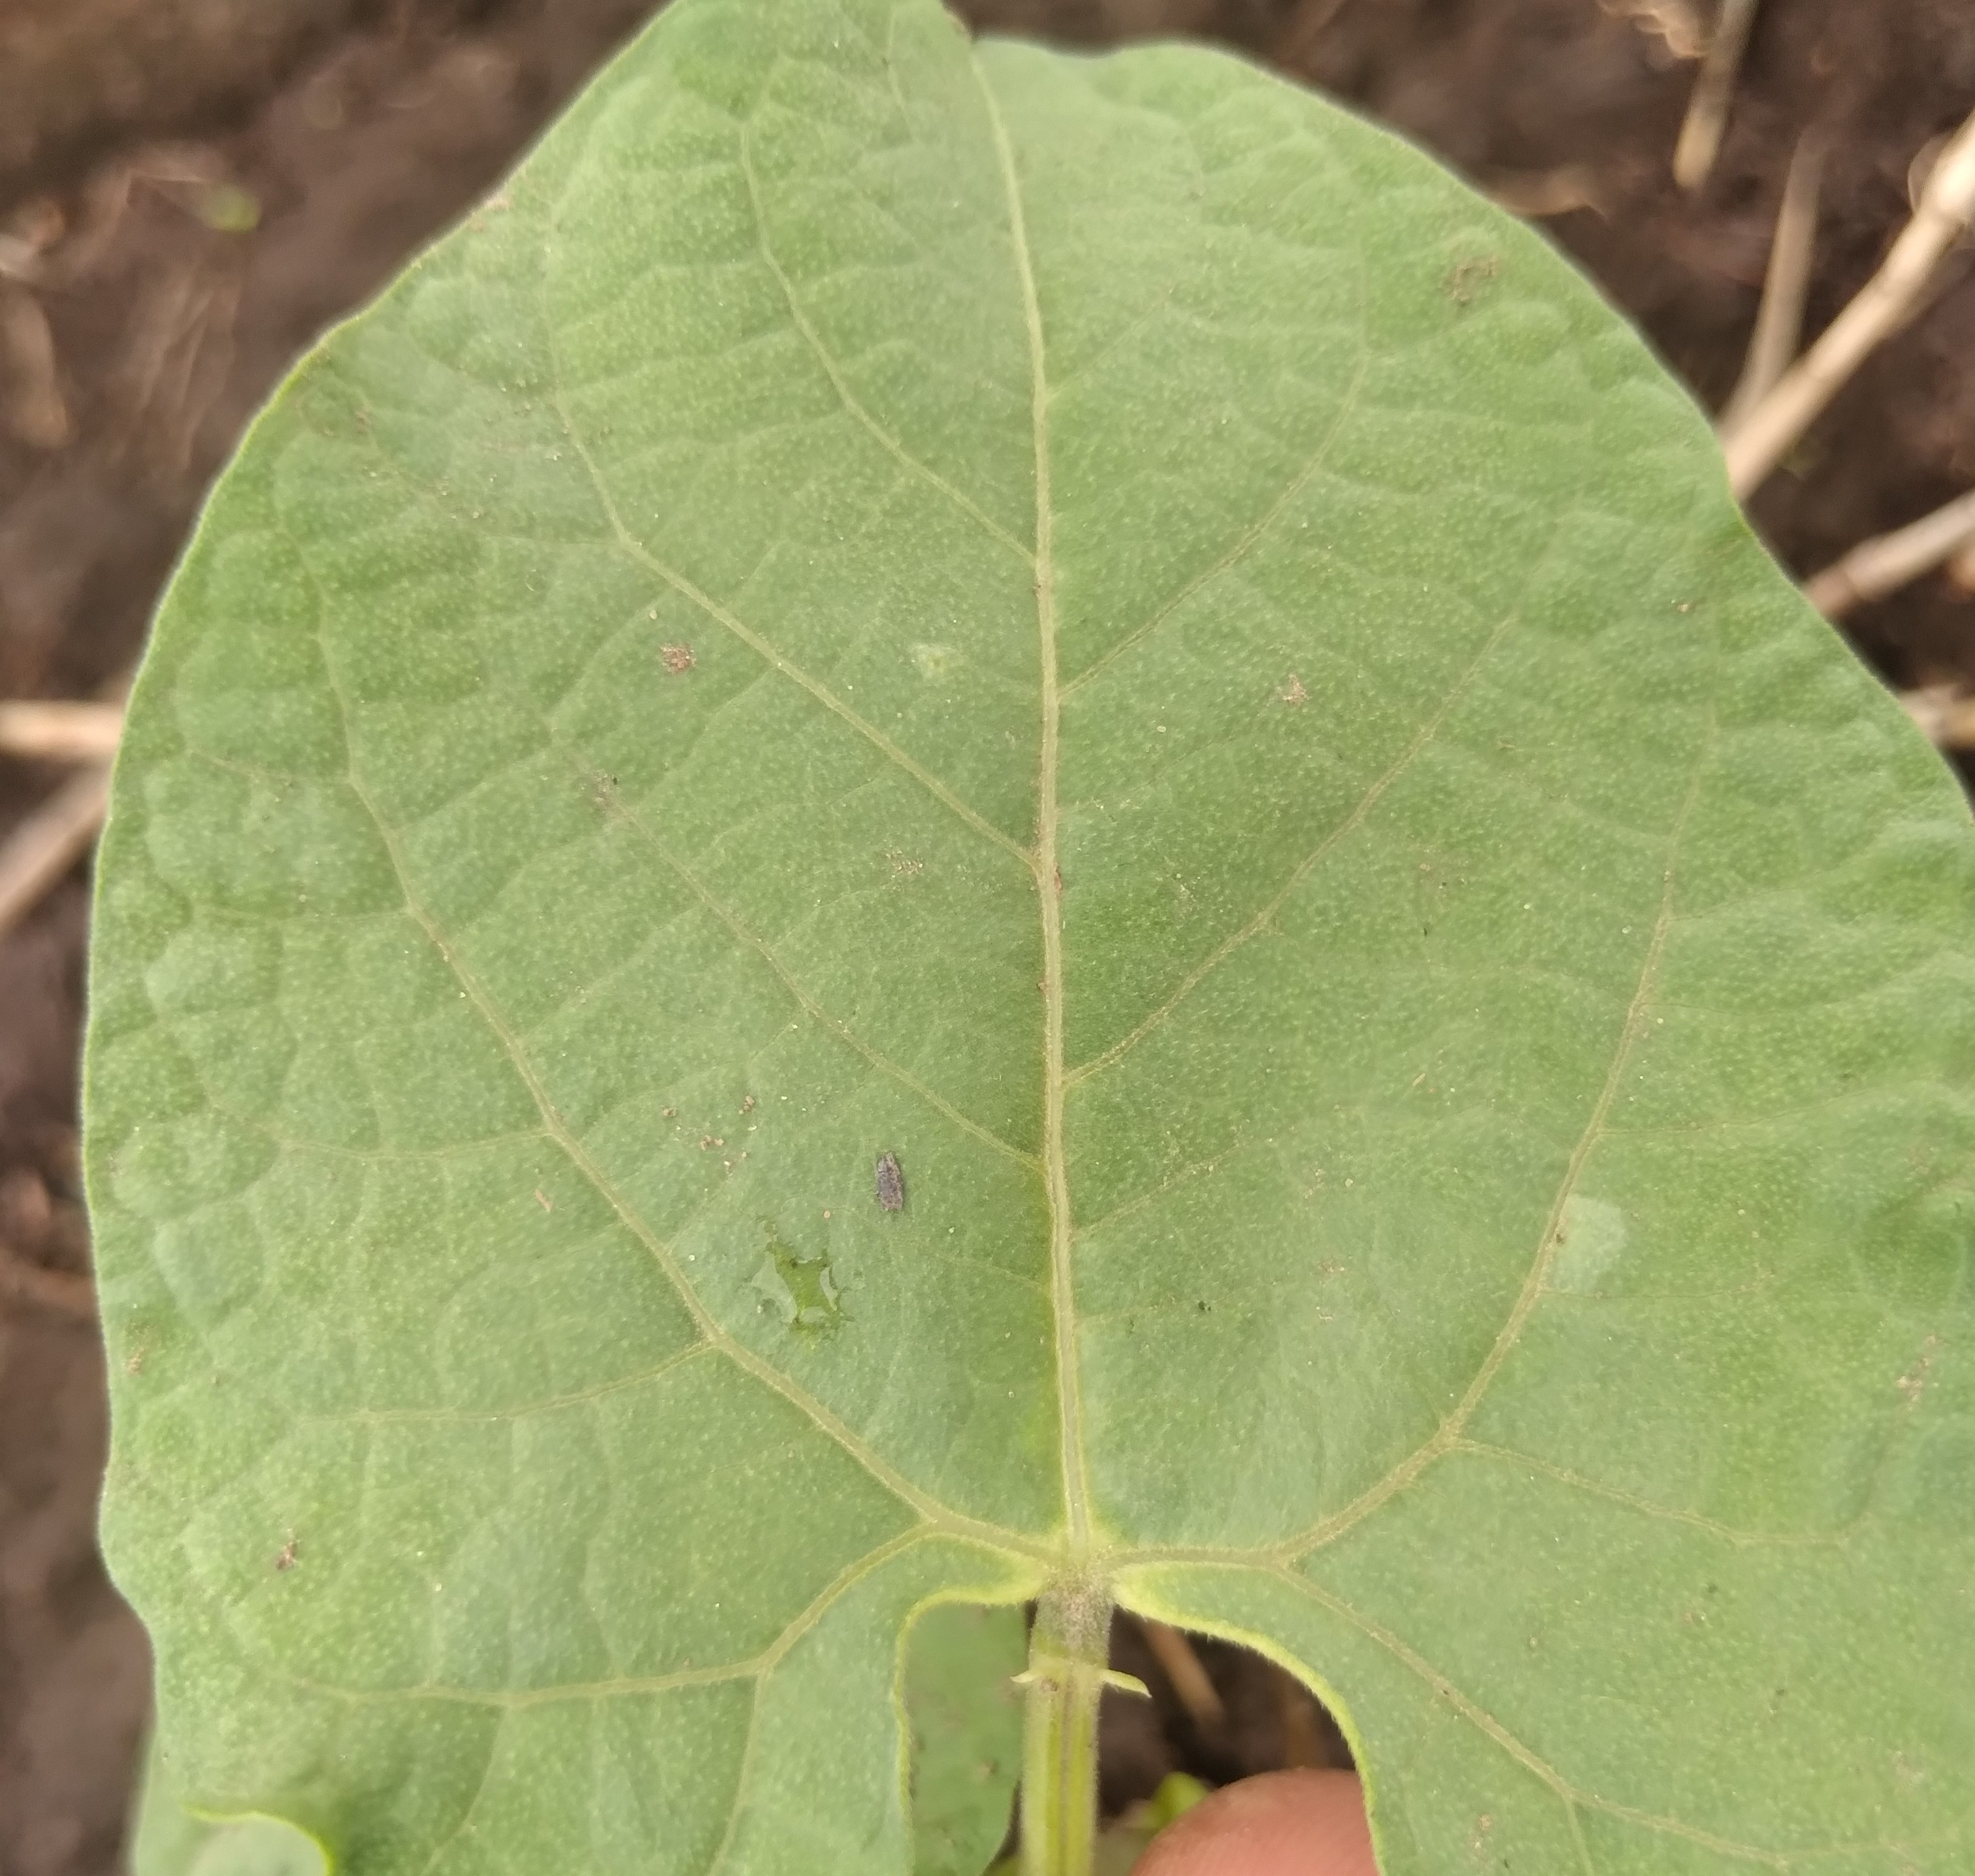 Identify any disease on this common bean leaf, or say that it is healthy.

healthy
